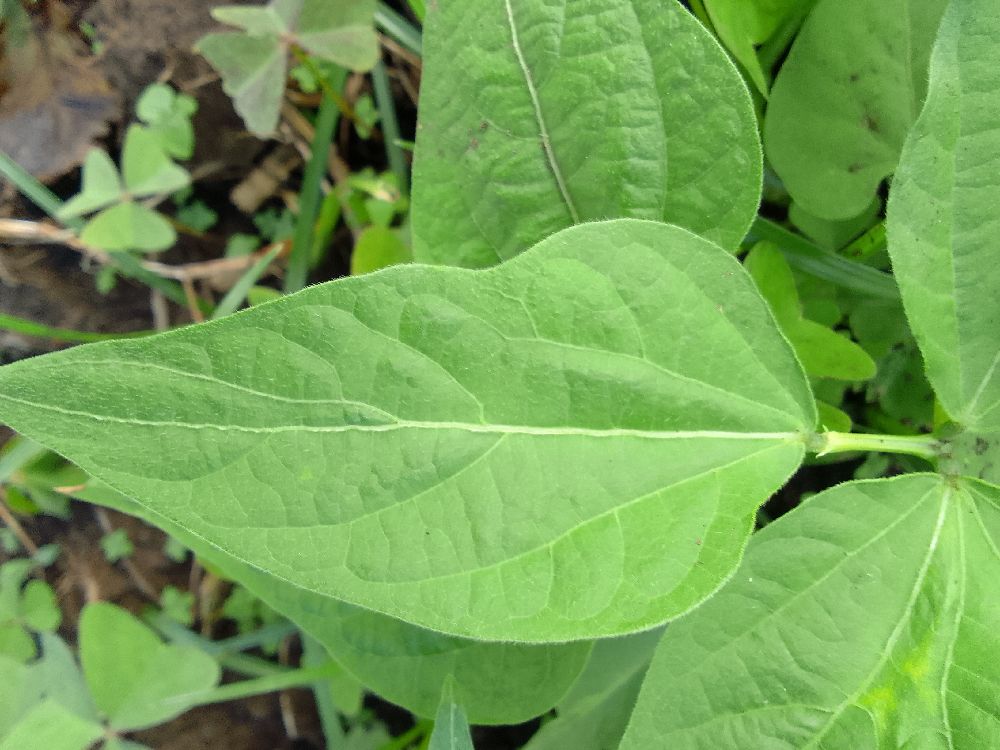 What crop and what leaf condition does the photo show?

common bean, healthy
